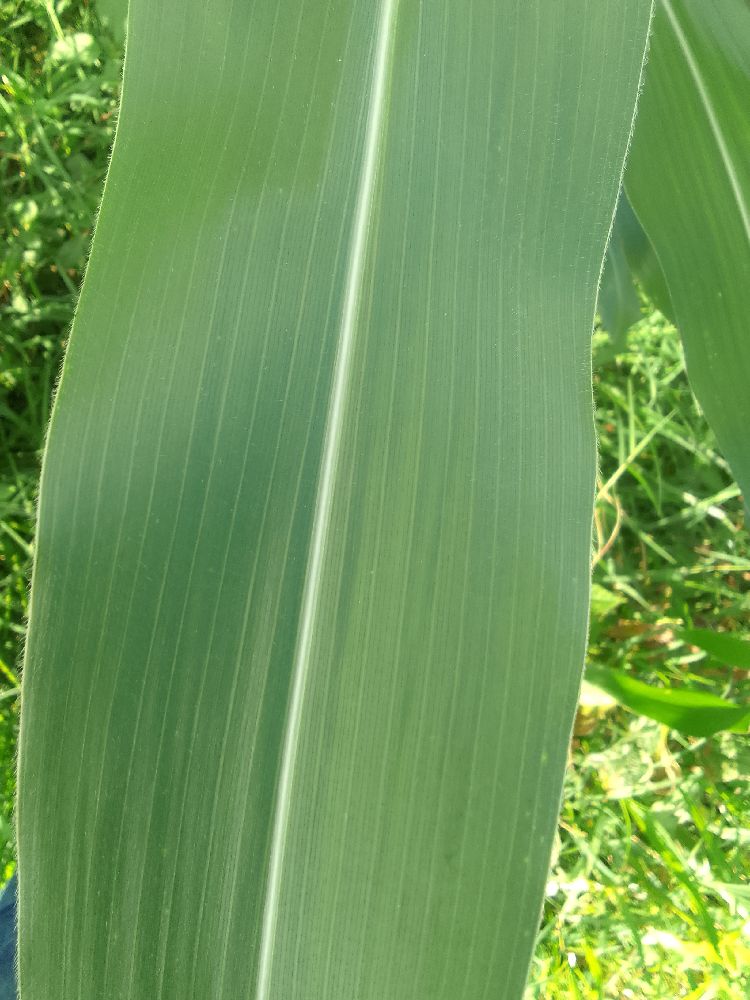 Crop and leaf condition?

maize, healthy
